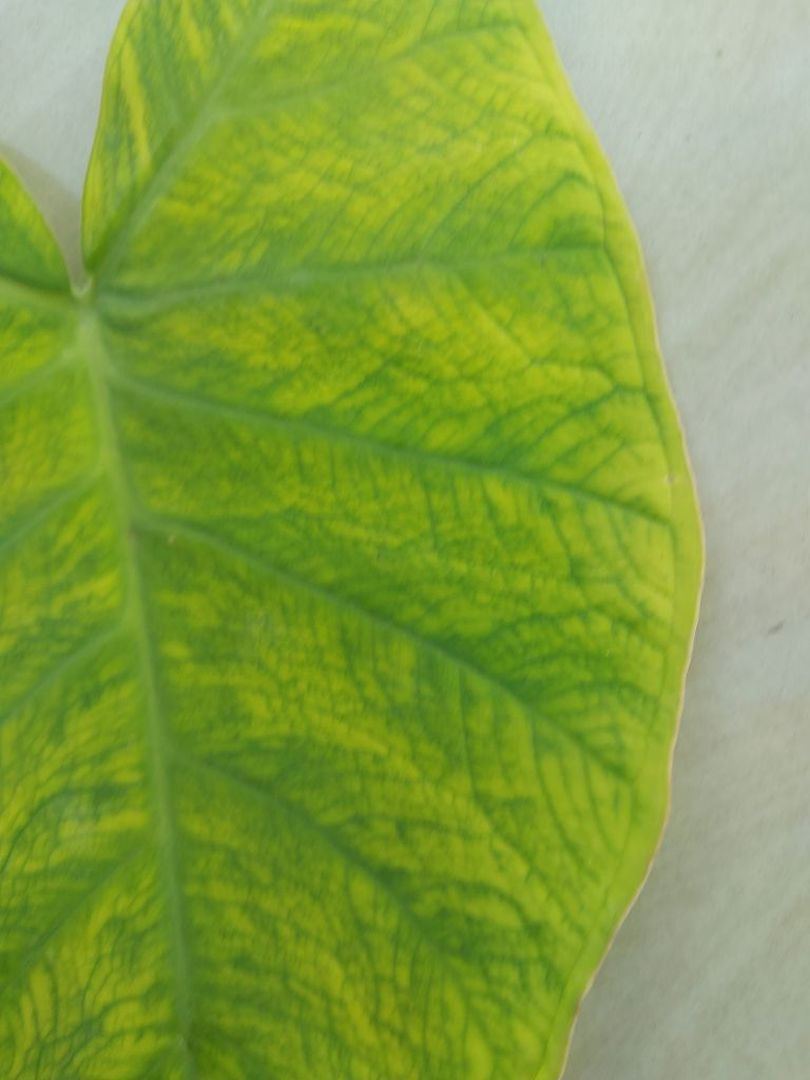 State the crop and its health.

taro, mosaic
